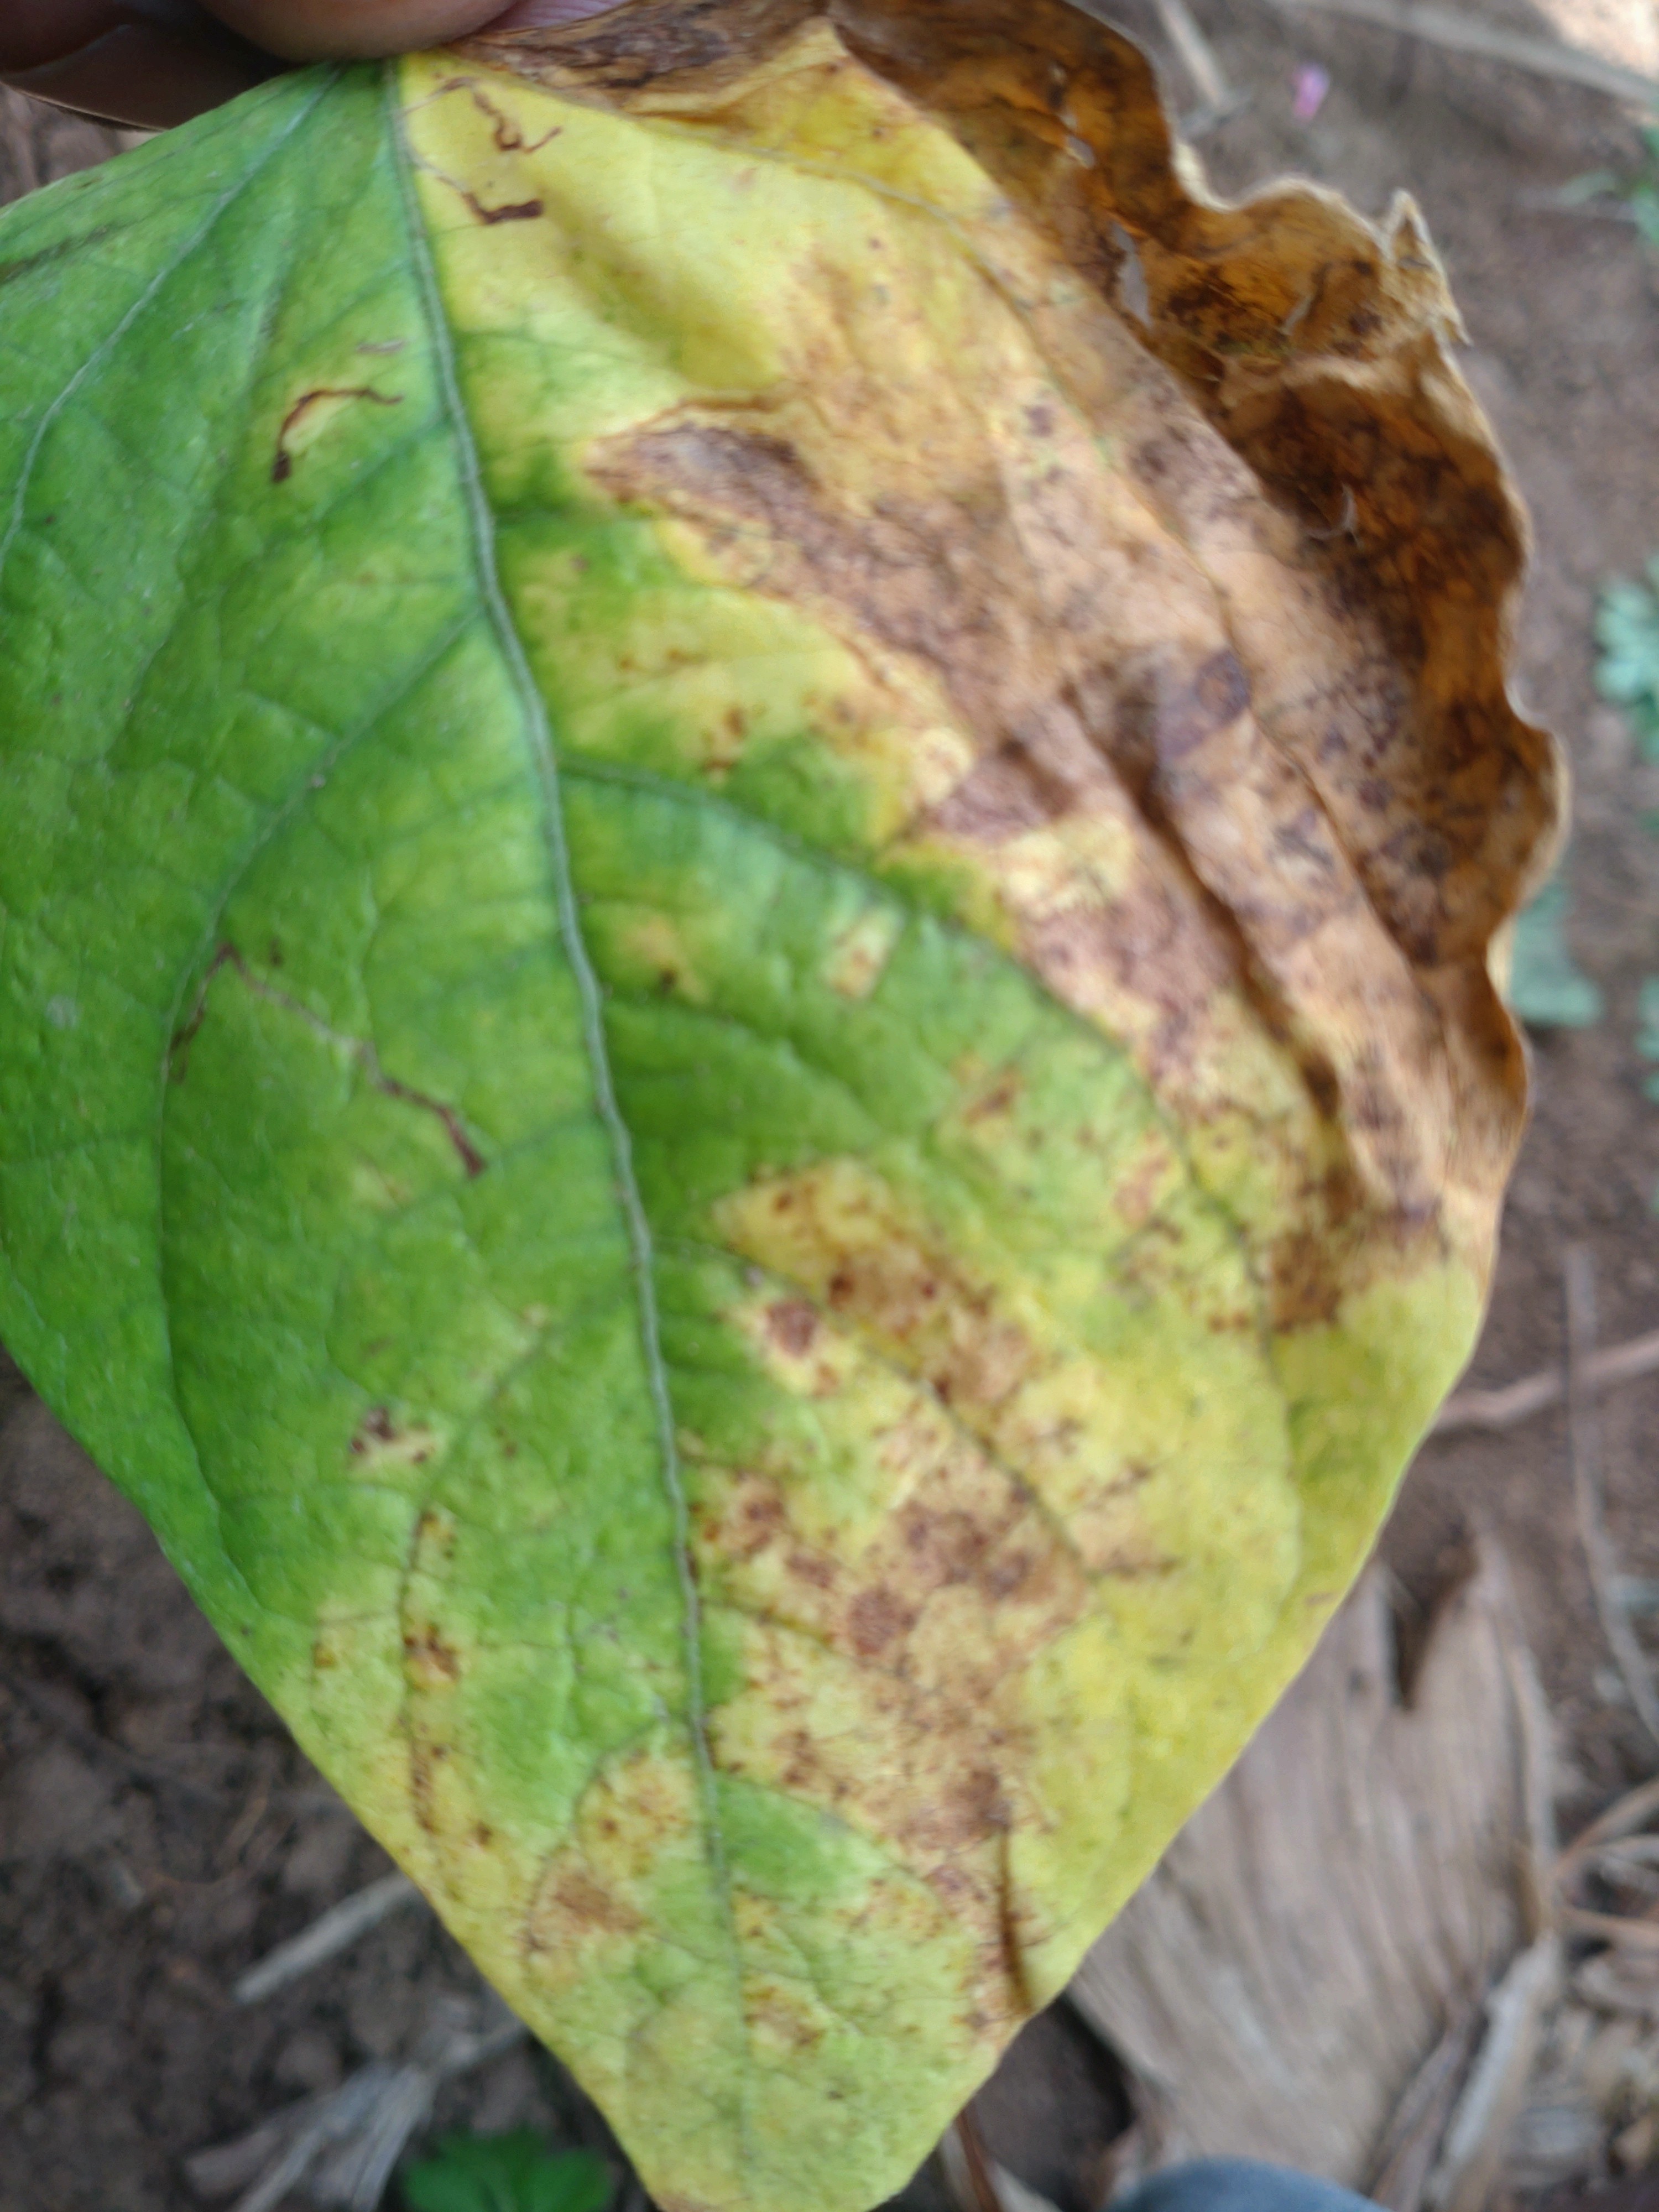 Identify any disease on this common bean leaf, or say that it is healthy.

rust
